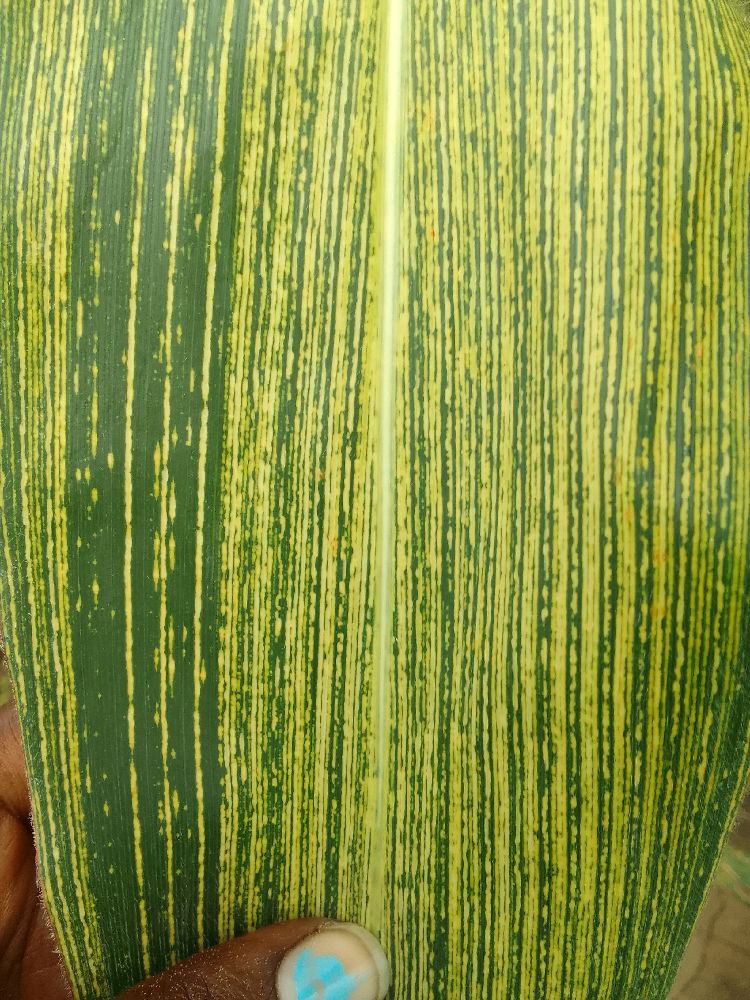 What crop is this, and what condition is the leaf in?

maize, maize streak virus
